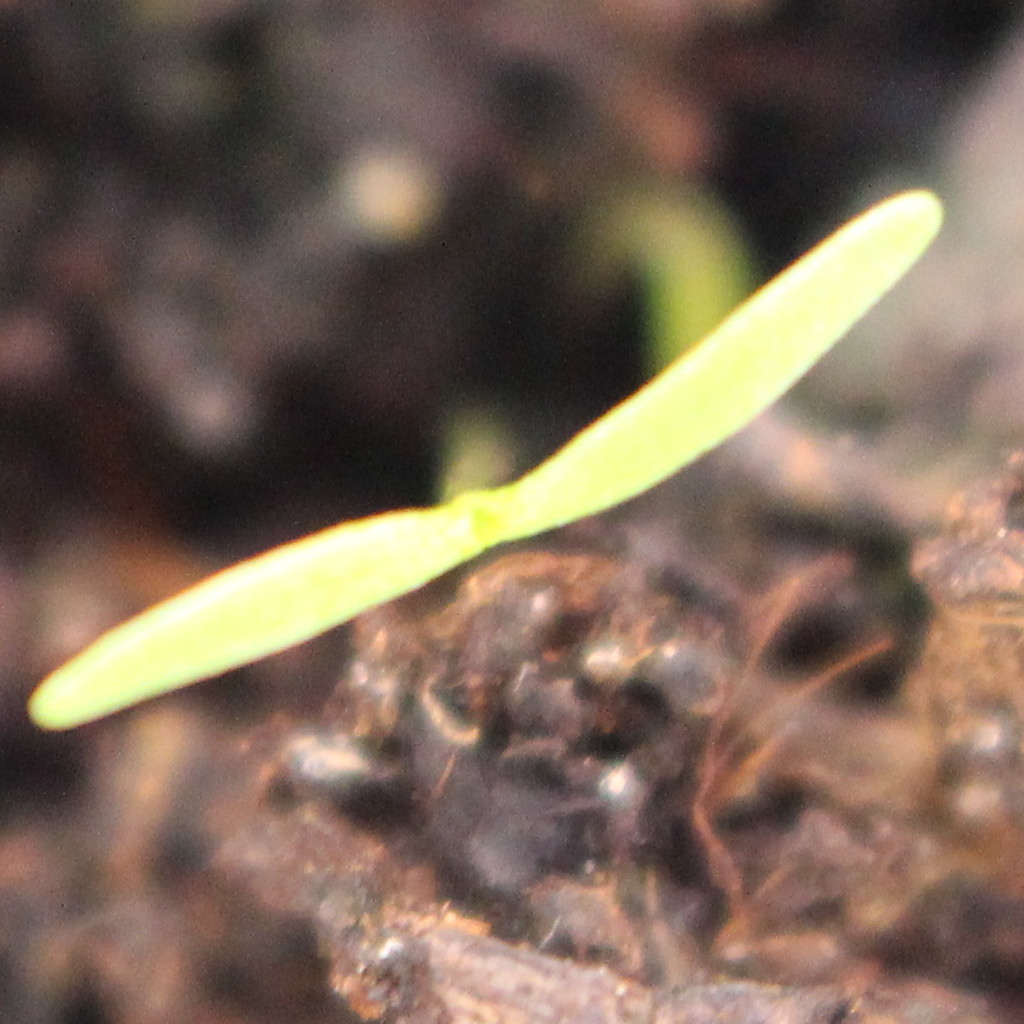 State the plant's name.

Papaver rhoeas
